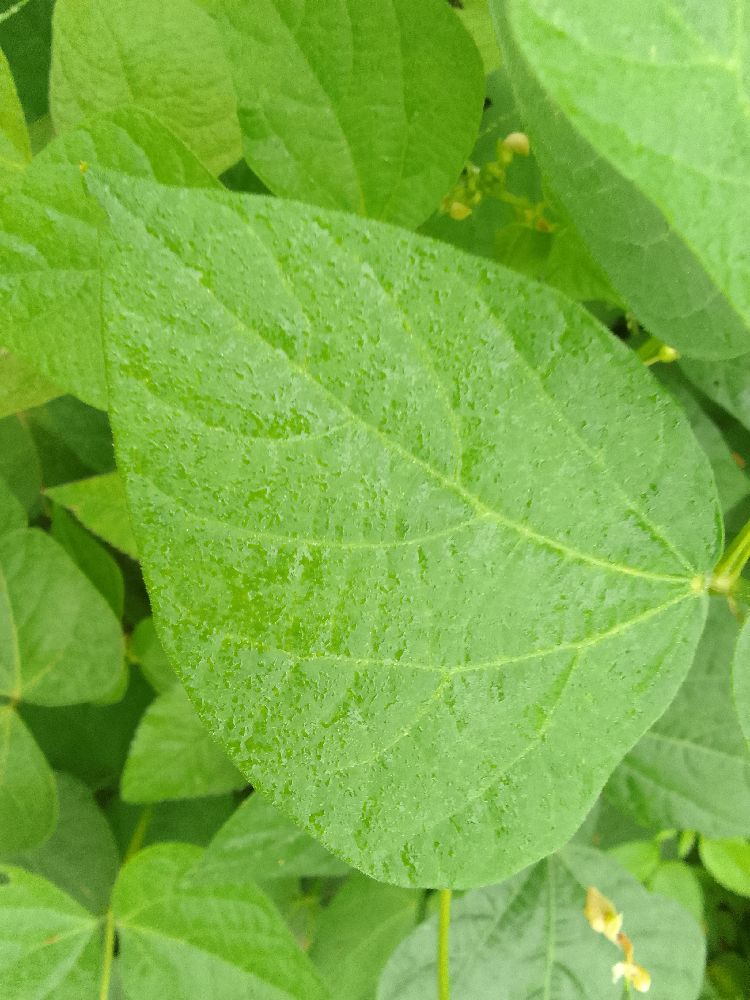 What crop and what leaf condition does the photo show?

common bean, healthy
